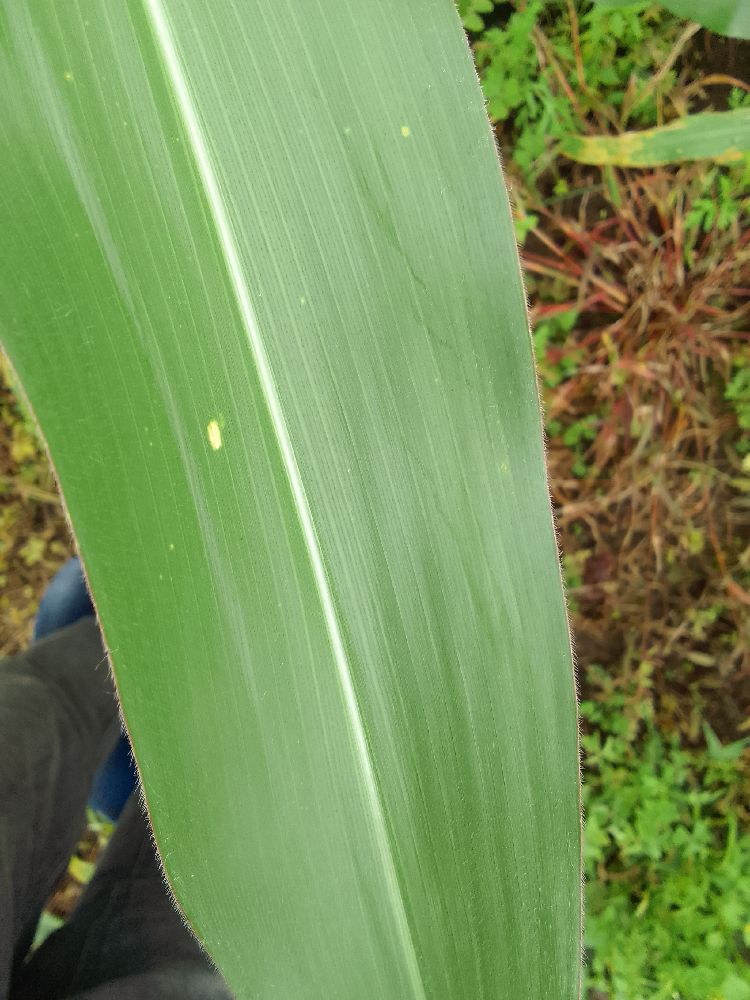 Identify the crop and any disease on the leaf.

maize, healthy
